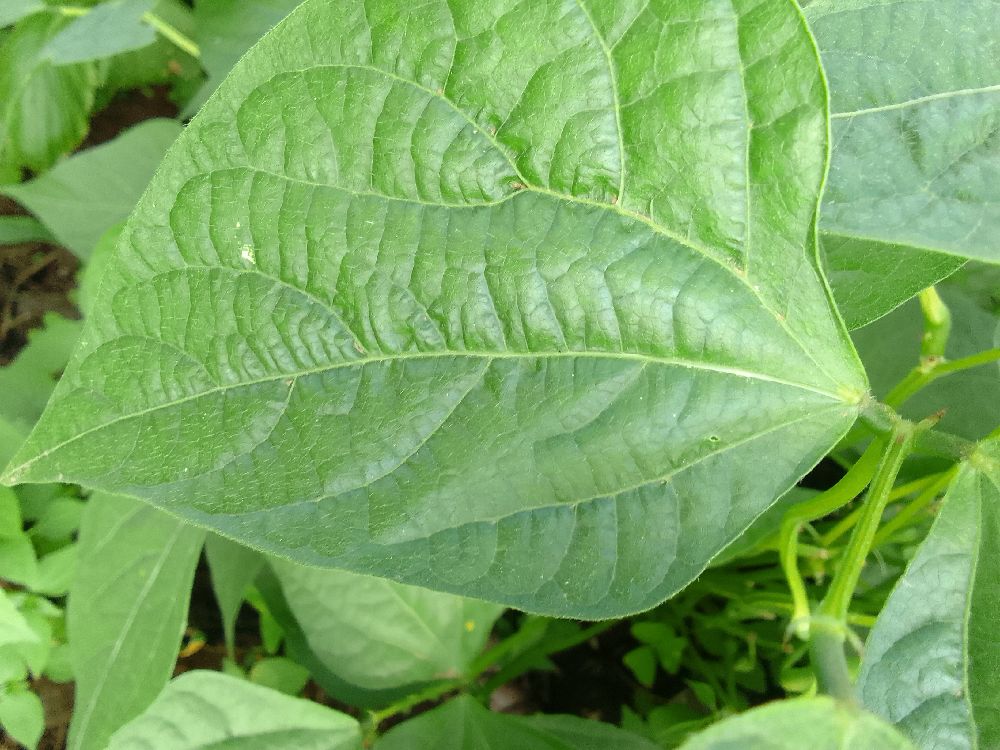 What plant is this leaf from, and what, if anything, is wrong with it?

common bean, healthy
